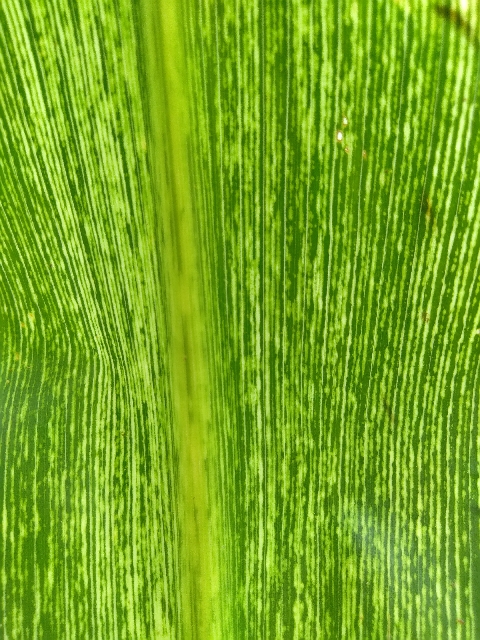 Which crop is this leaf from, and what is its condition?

maize, maize streak virus
